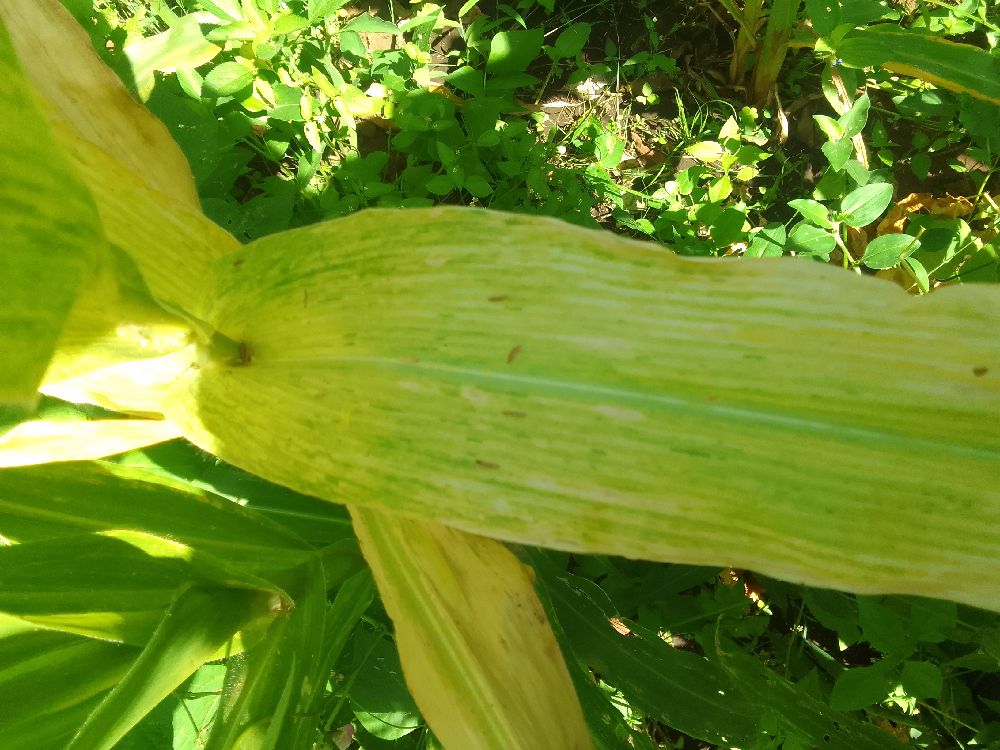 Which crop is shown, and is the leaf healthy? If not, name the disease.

maize, maize lethal necrosis
